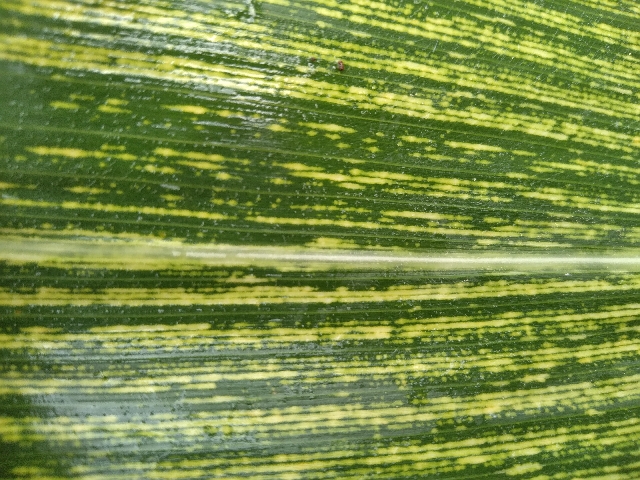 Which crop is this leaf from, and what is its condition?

maize, maize streak virus
